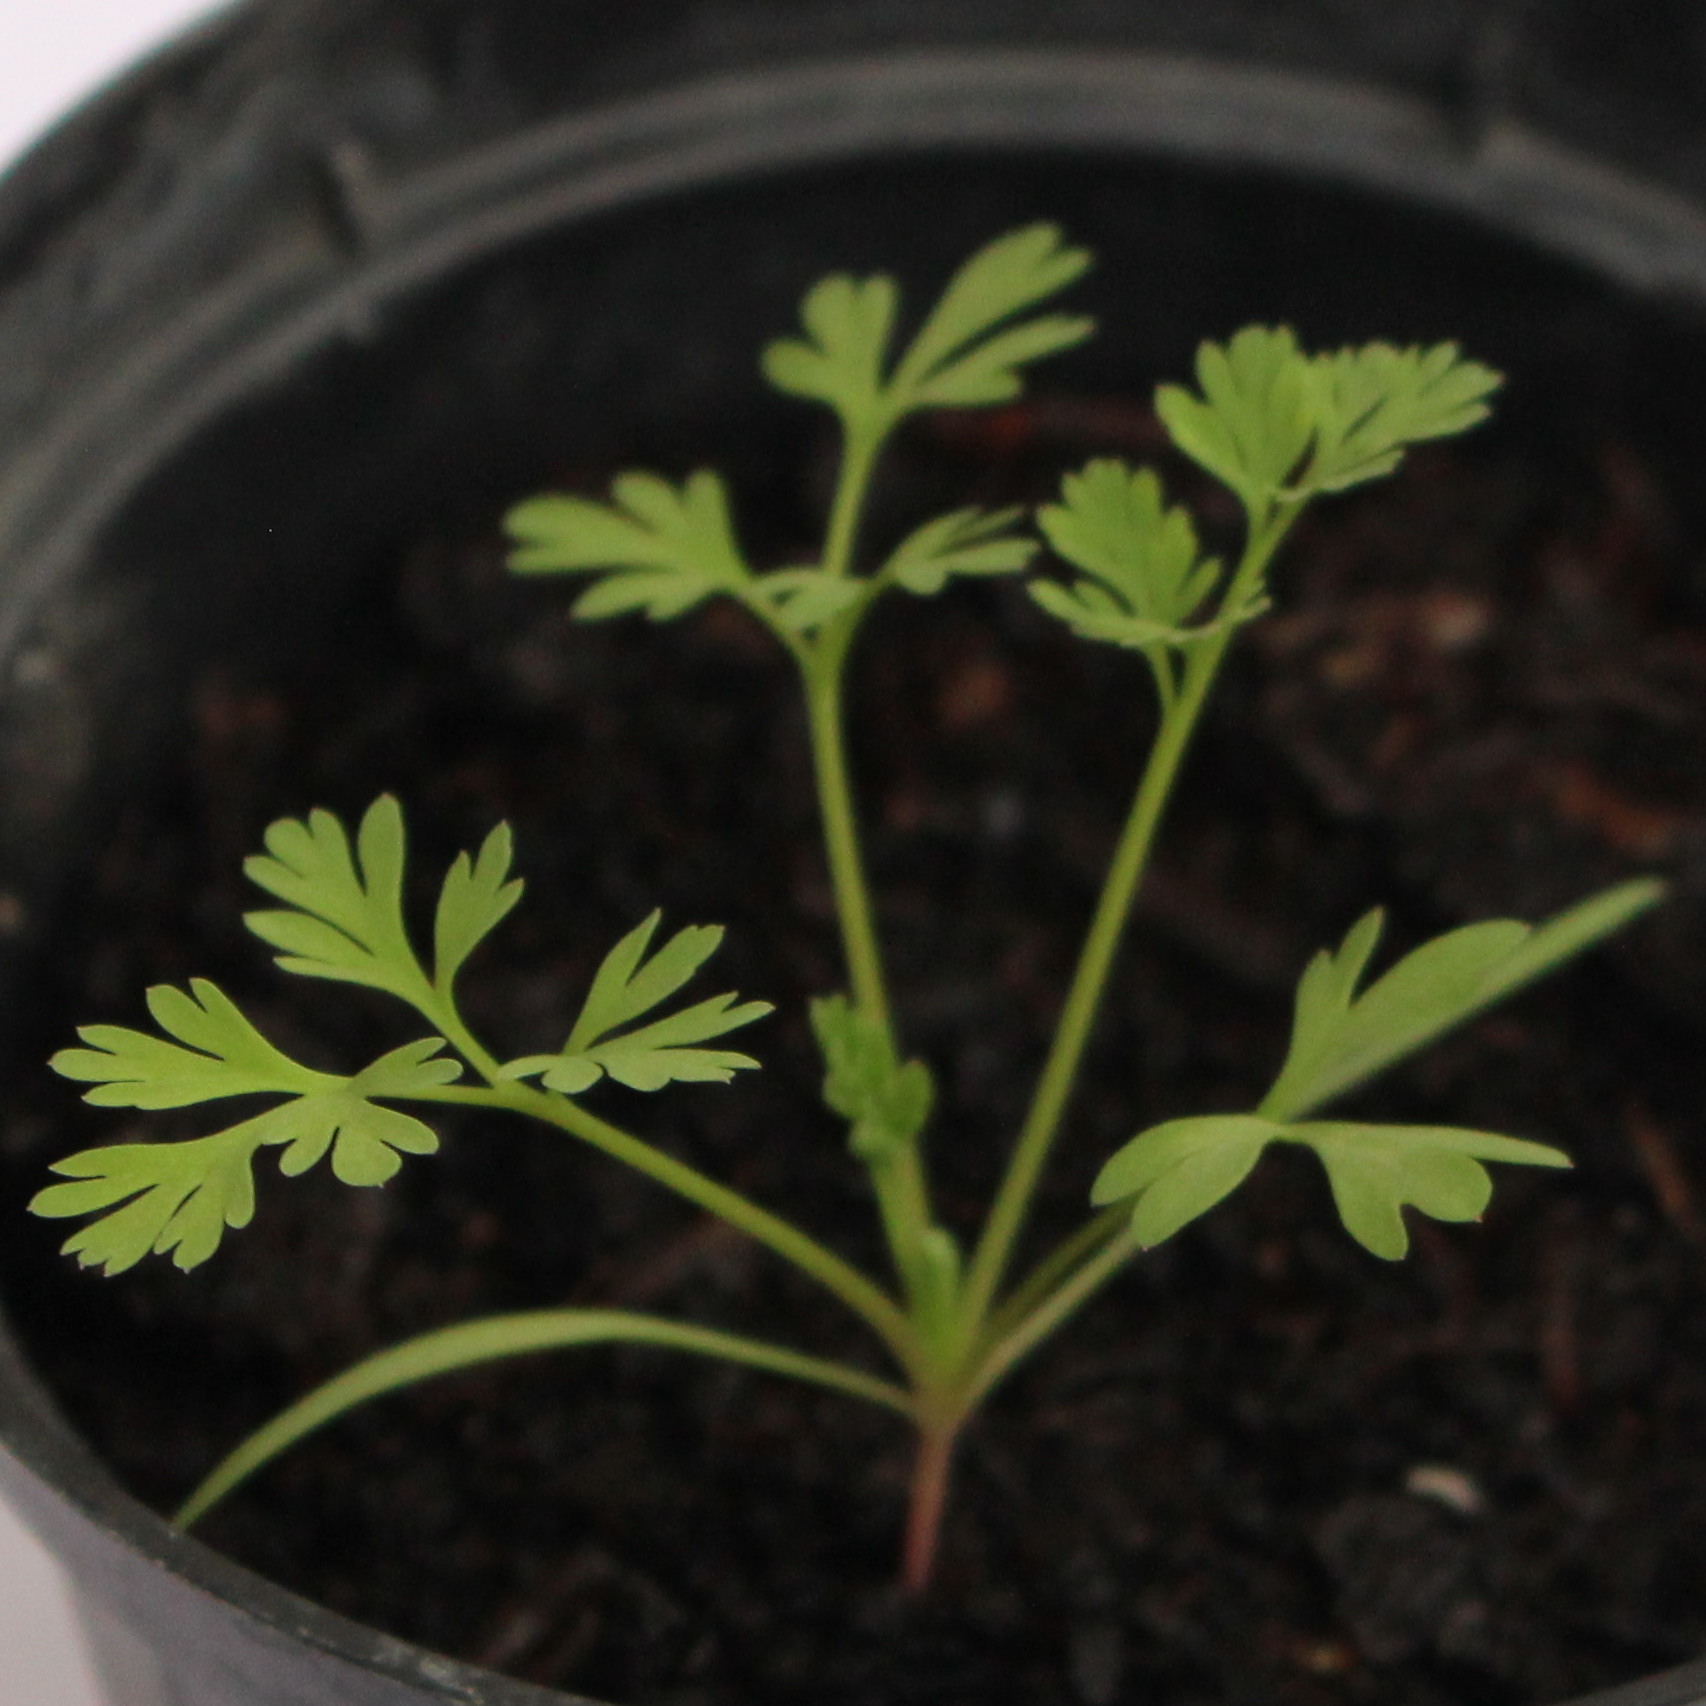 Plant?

Fumaria officinalis
